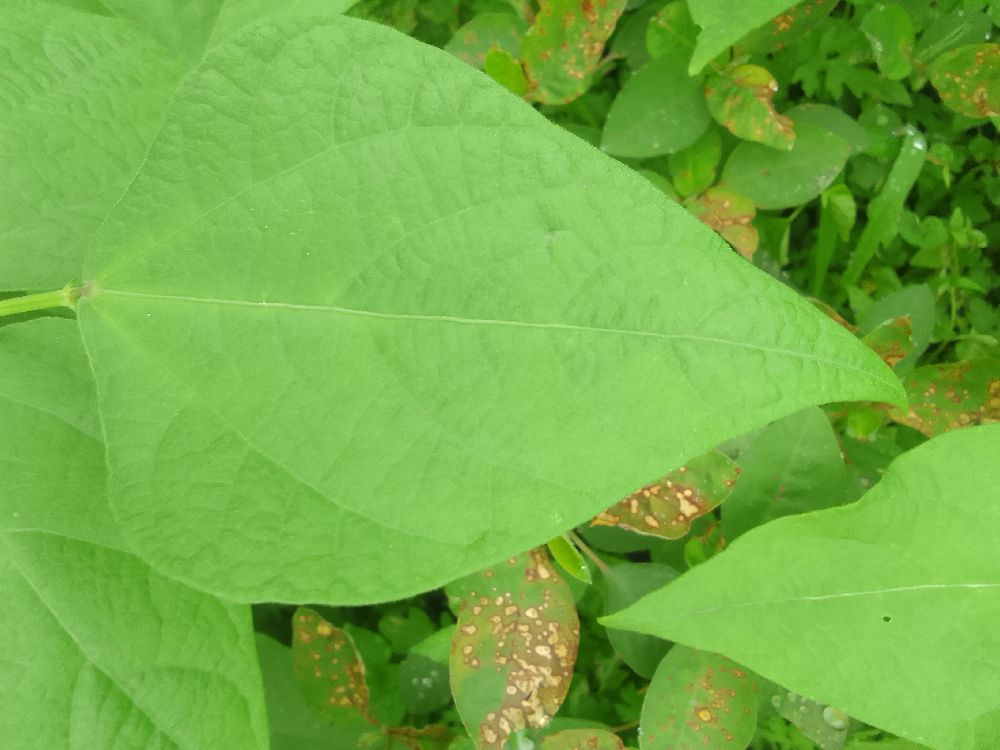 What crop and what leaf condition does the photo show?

common bean, healthy
